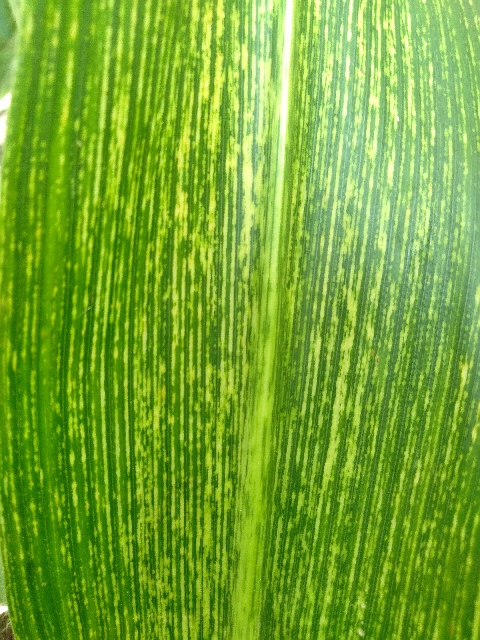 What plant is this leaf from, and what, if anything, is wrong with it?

maize, maize streak virus
